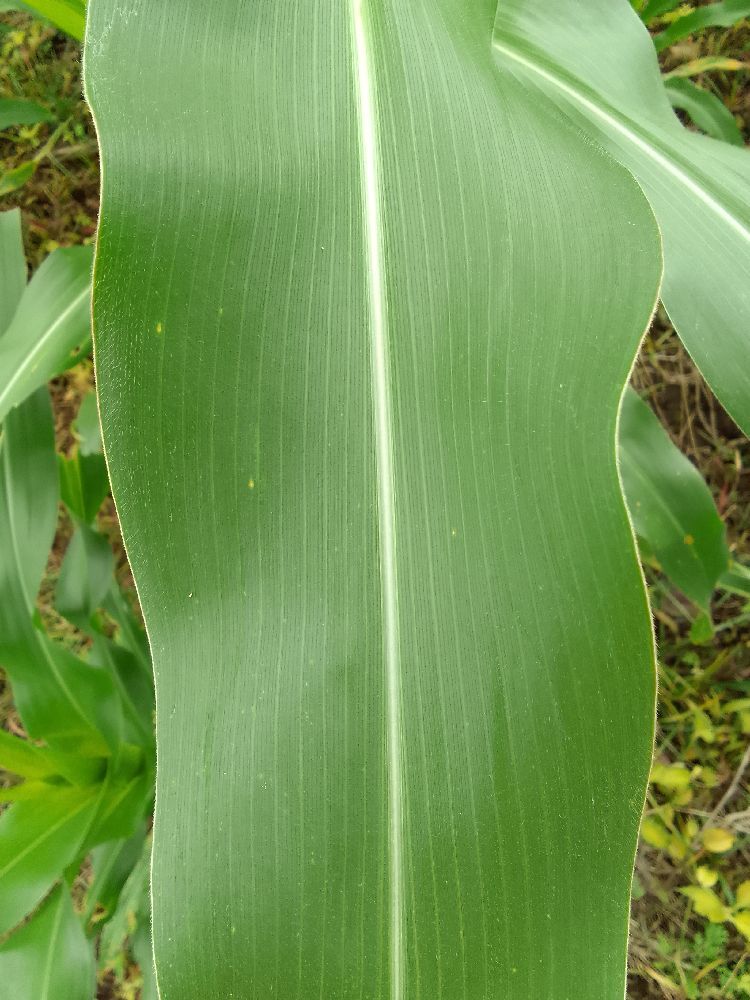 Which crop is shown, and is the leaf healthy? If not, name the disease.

maize, healthy
